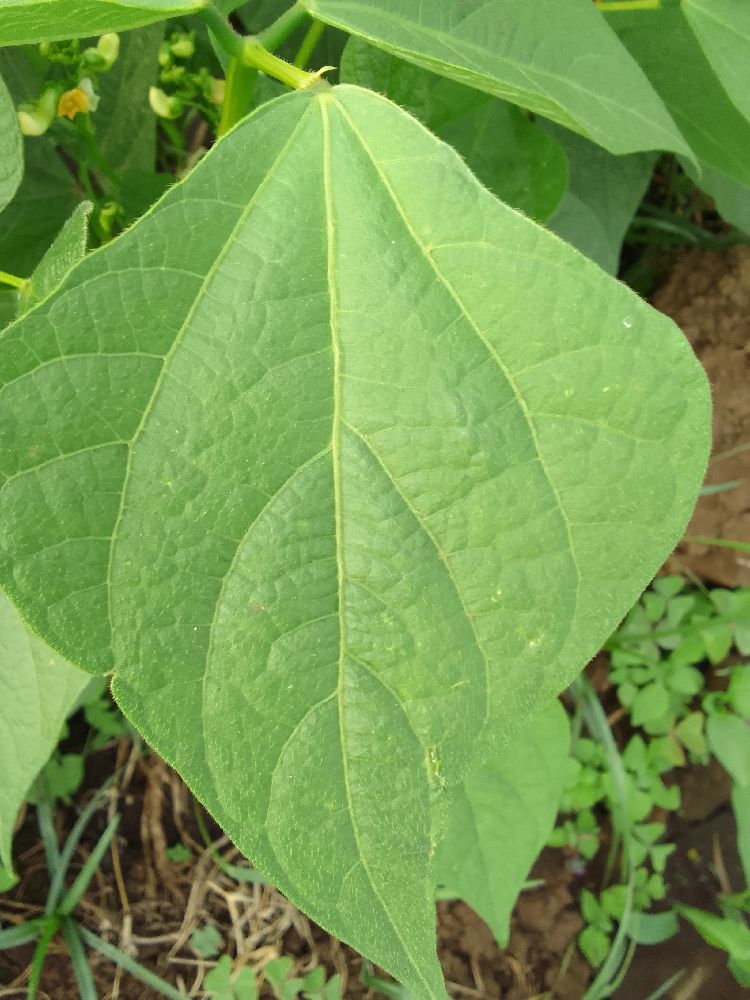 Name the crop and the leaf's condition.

common bean, healthy
